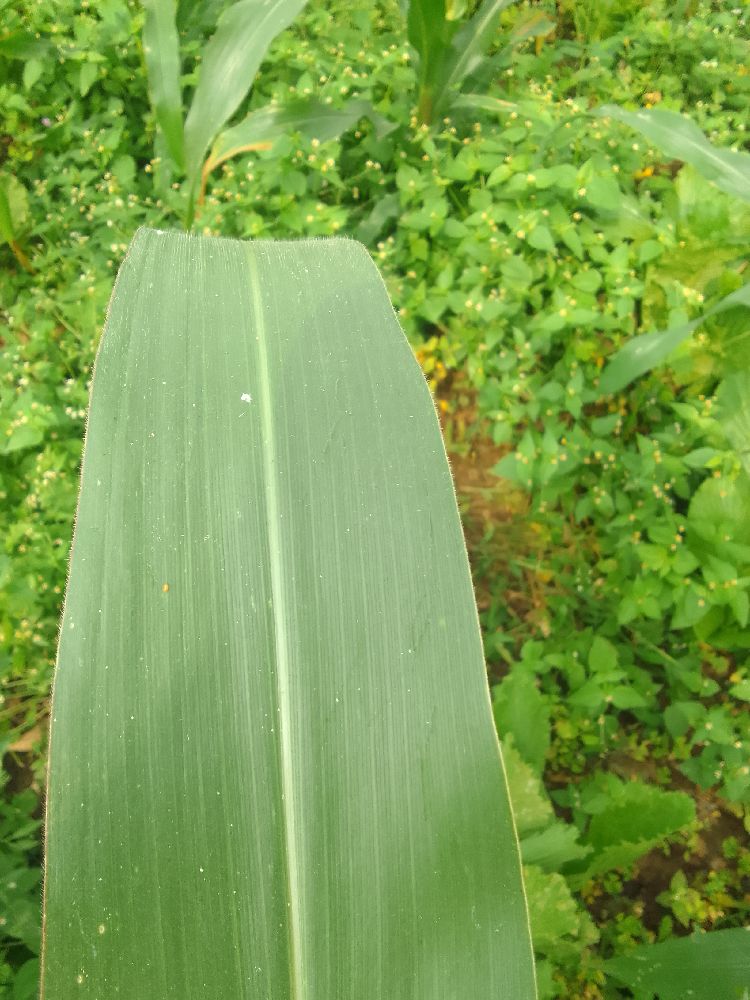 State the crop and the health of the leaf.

maize, healthy
